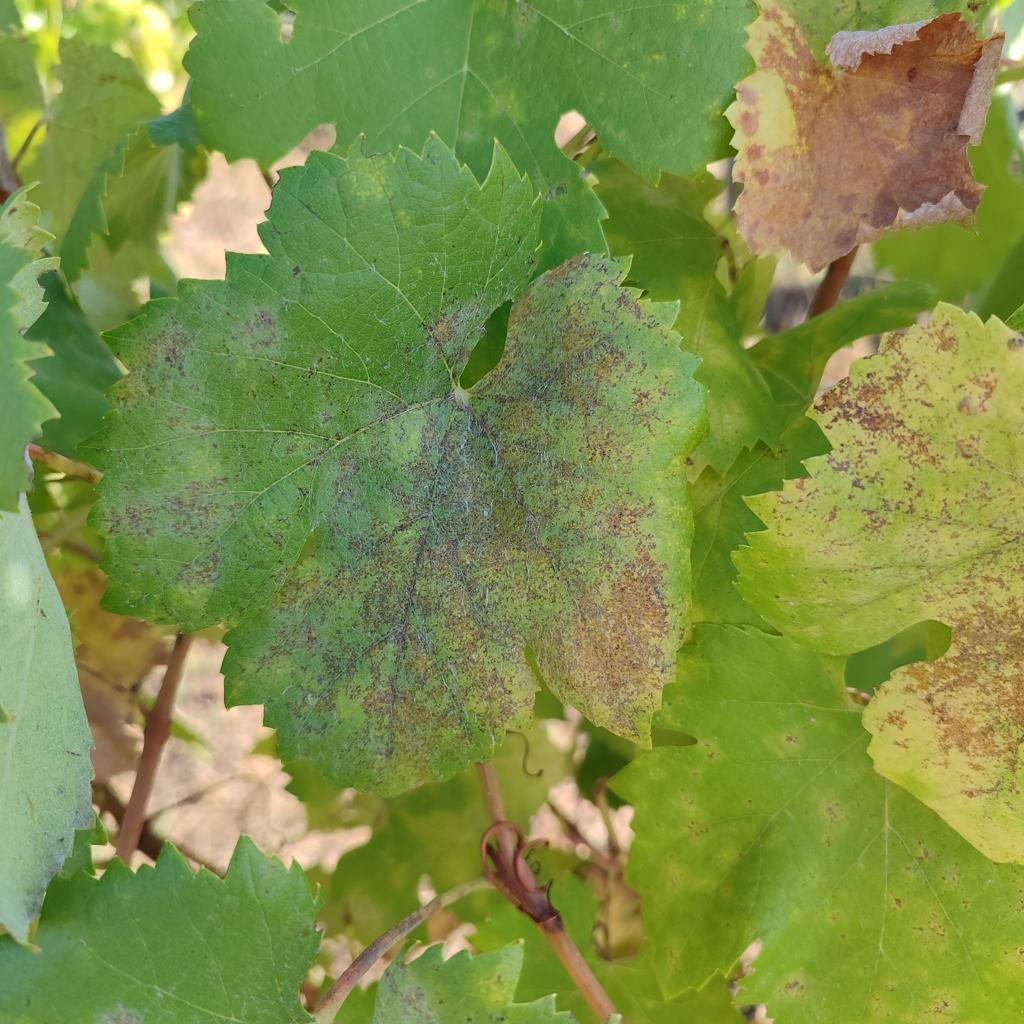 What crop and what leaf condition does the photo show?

grapevine, powdery mildew
